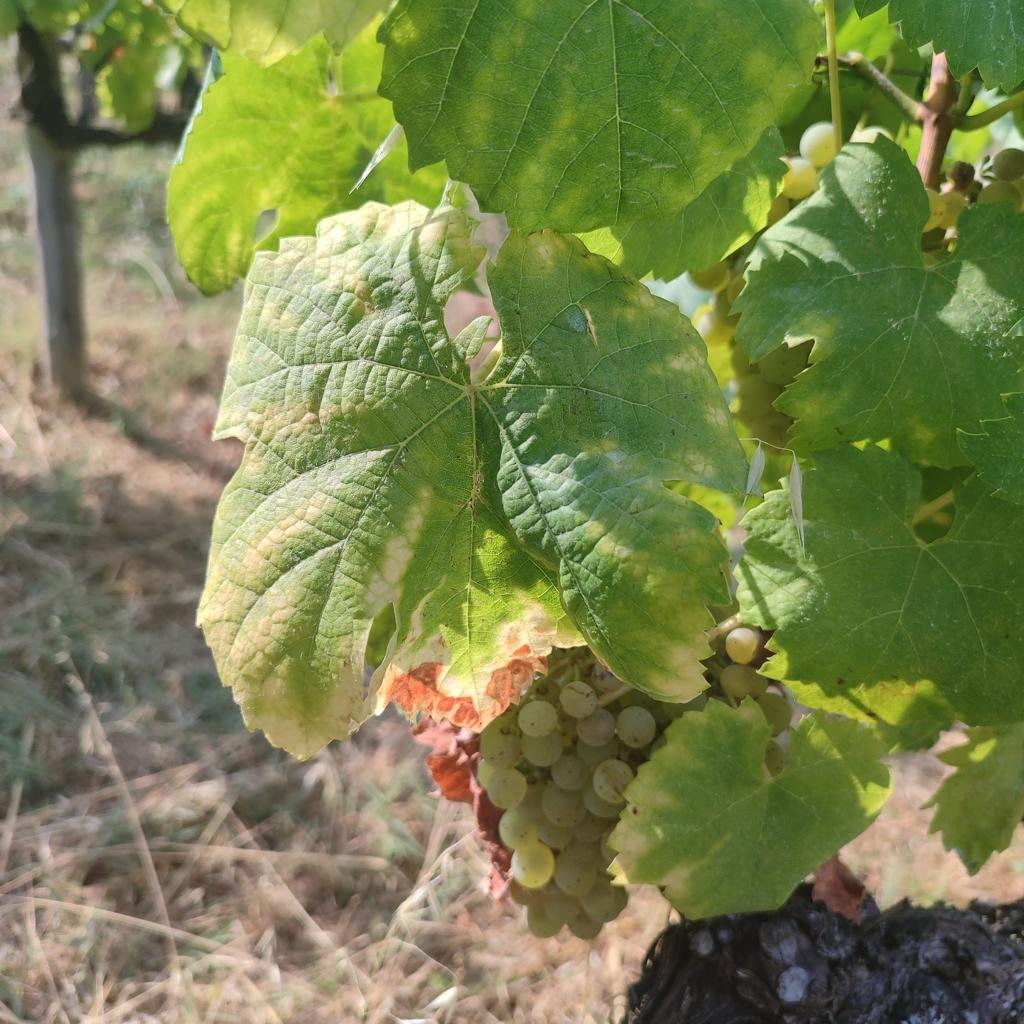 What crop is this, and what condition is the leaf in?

grapevine, esca complex
